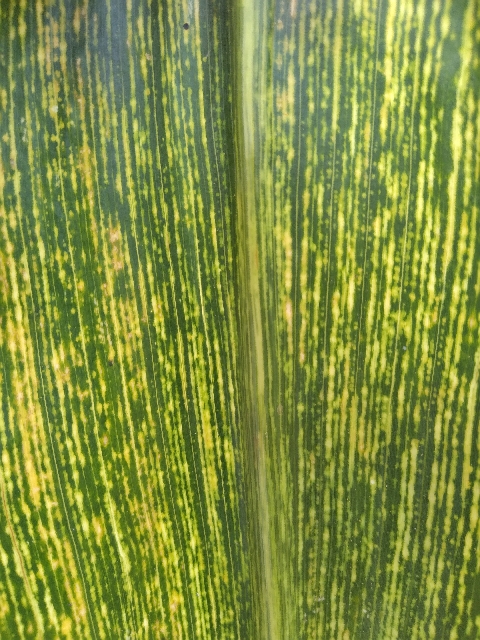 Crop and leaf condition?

maize, maize streak virus
